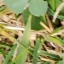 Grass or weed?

unstructured weed
